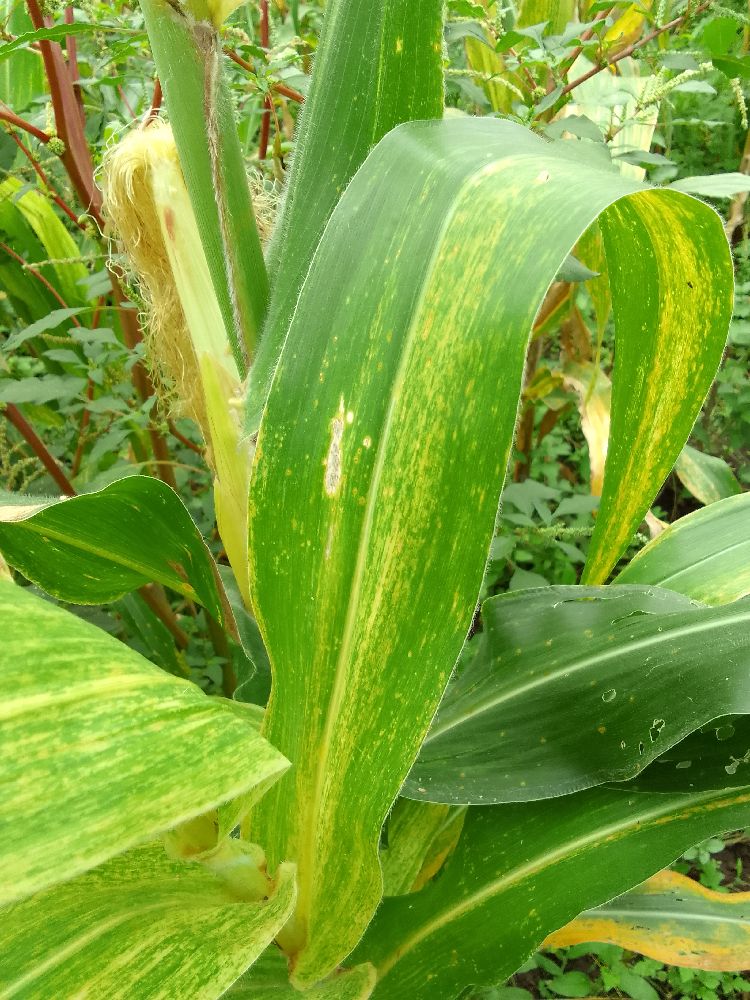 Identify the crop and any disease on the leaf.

maize, maize lethal necrosis
